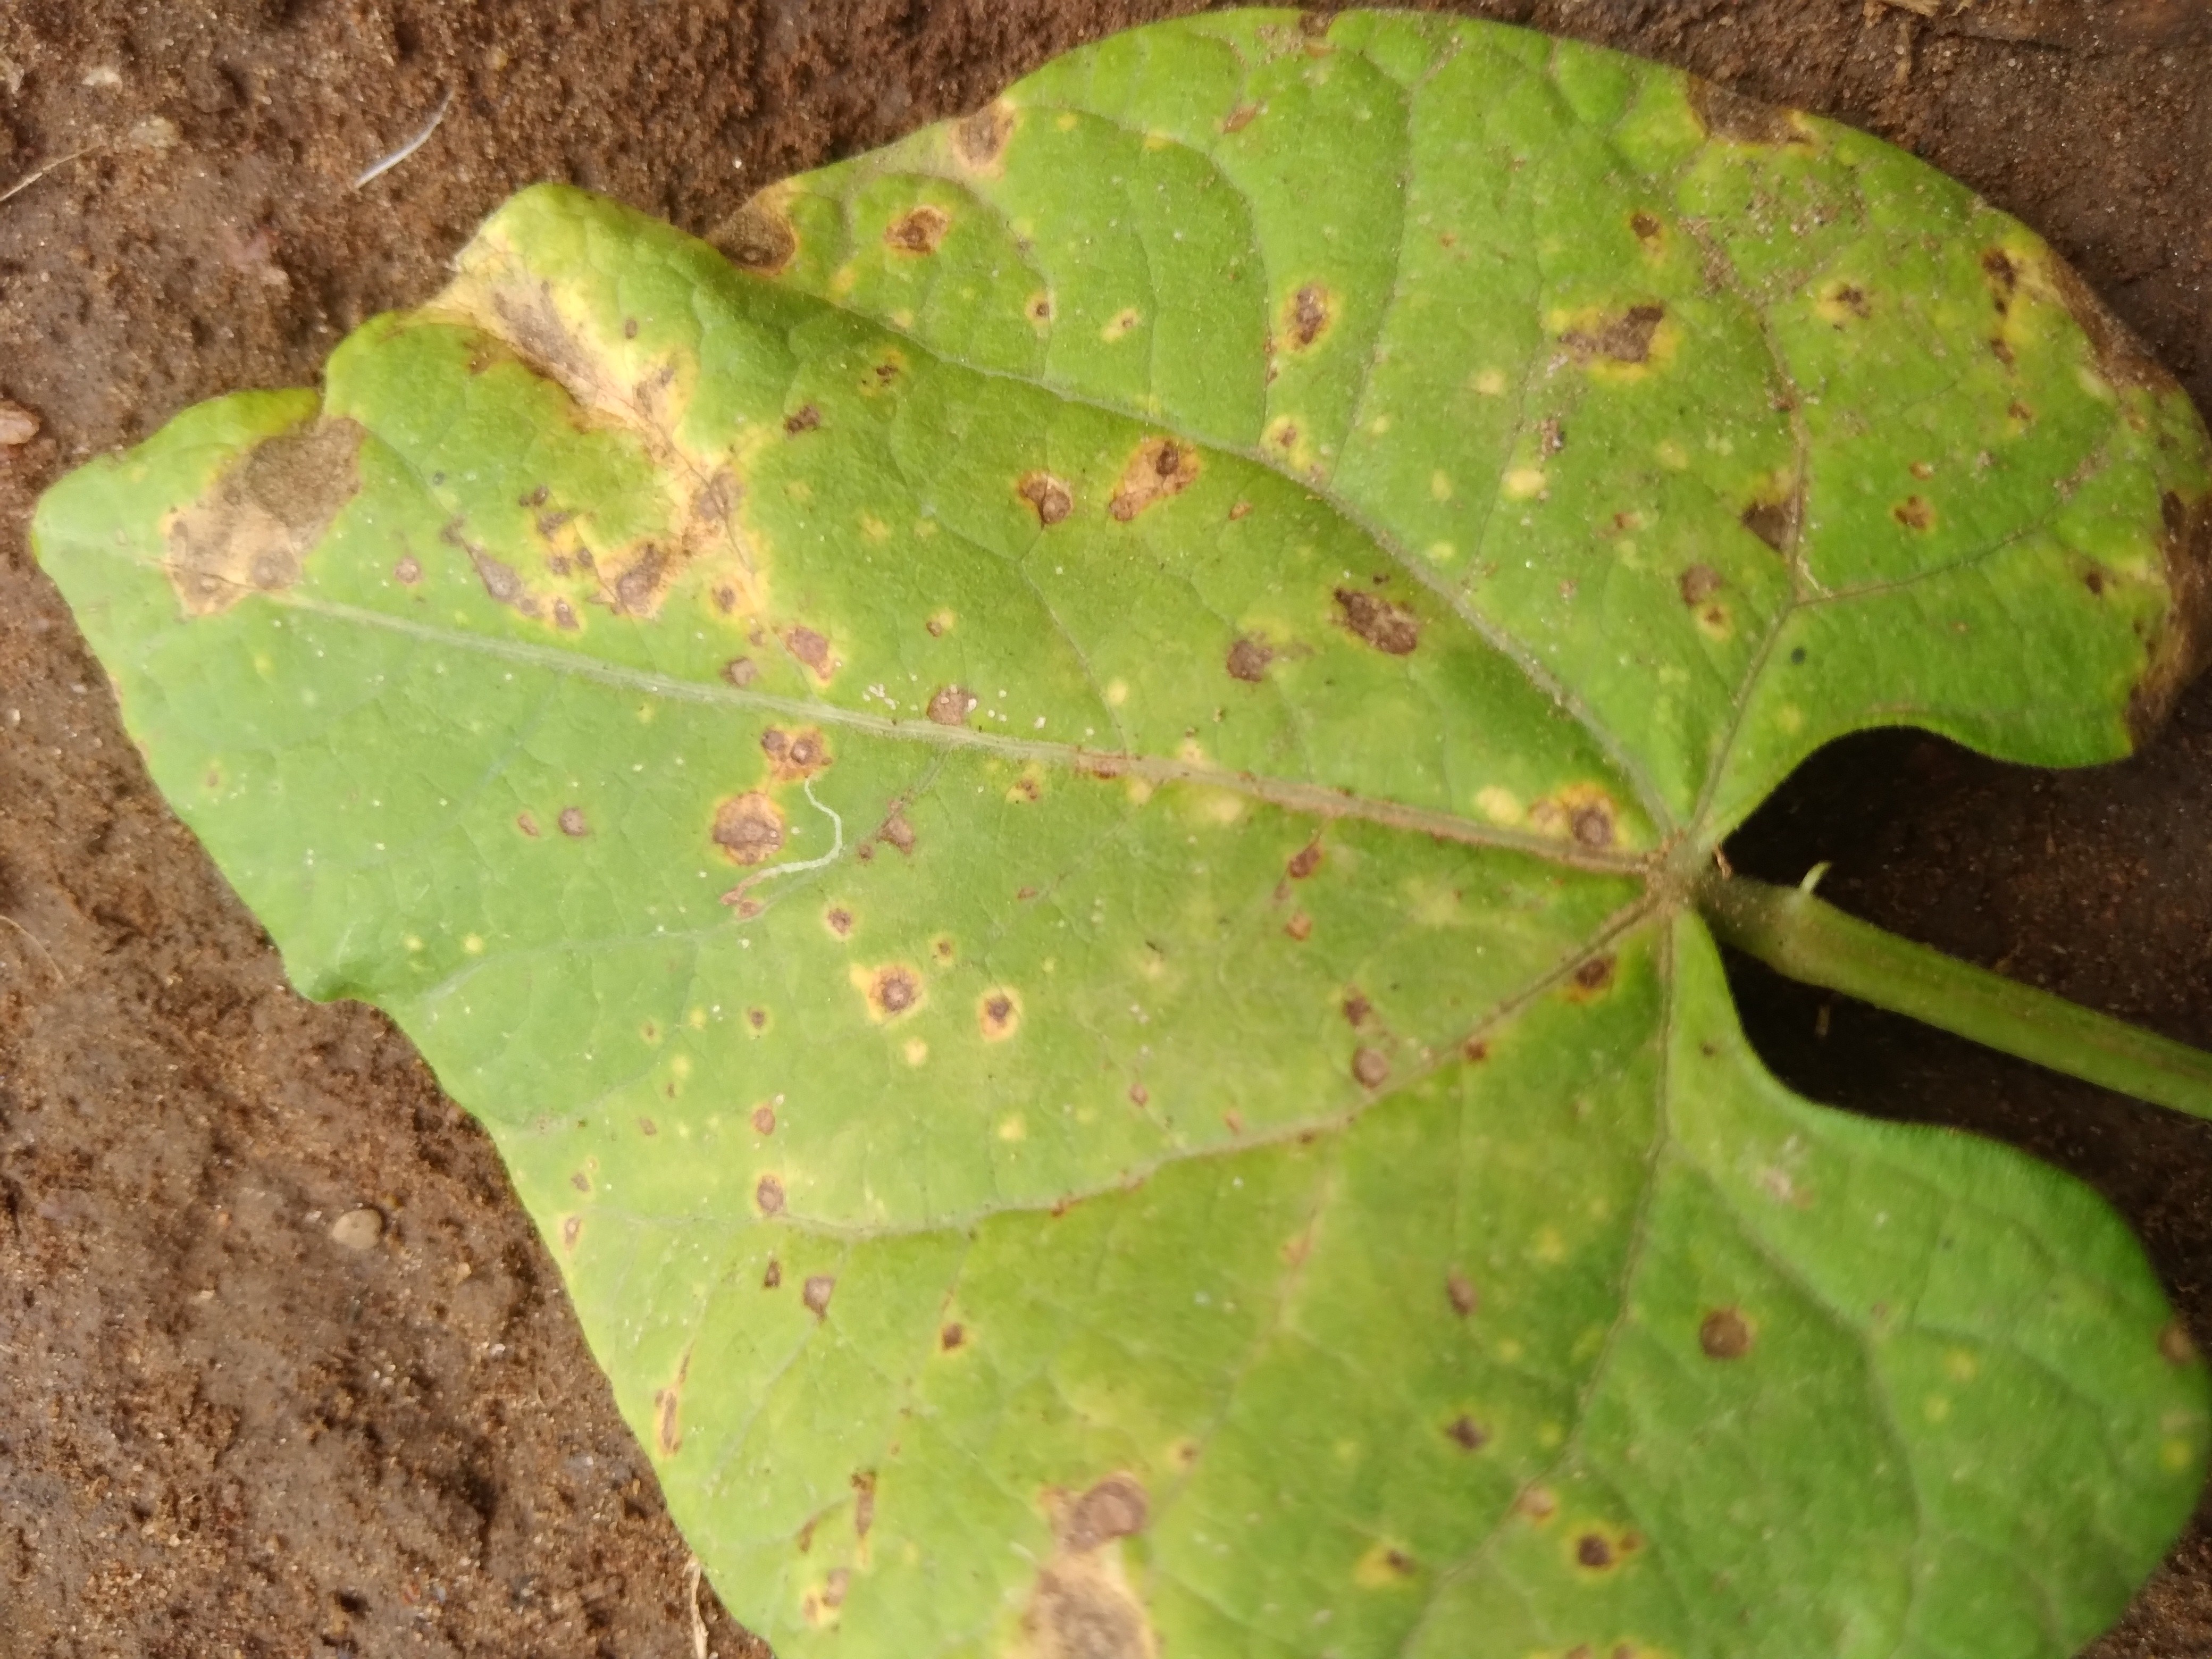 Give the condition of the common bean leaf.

rust
